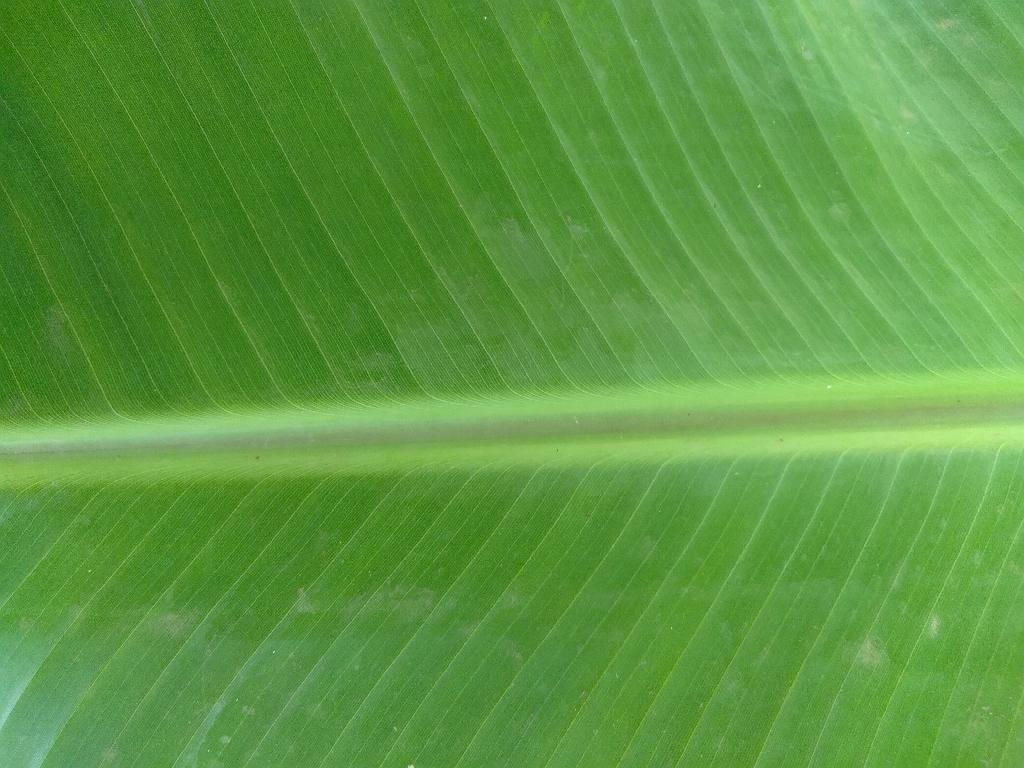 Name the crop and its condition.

banana, healthy
